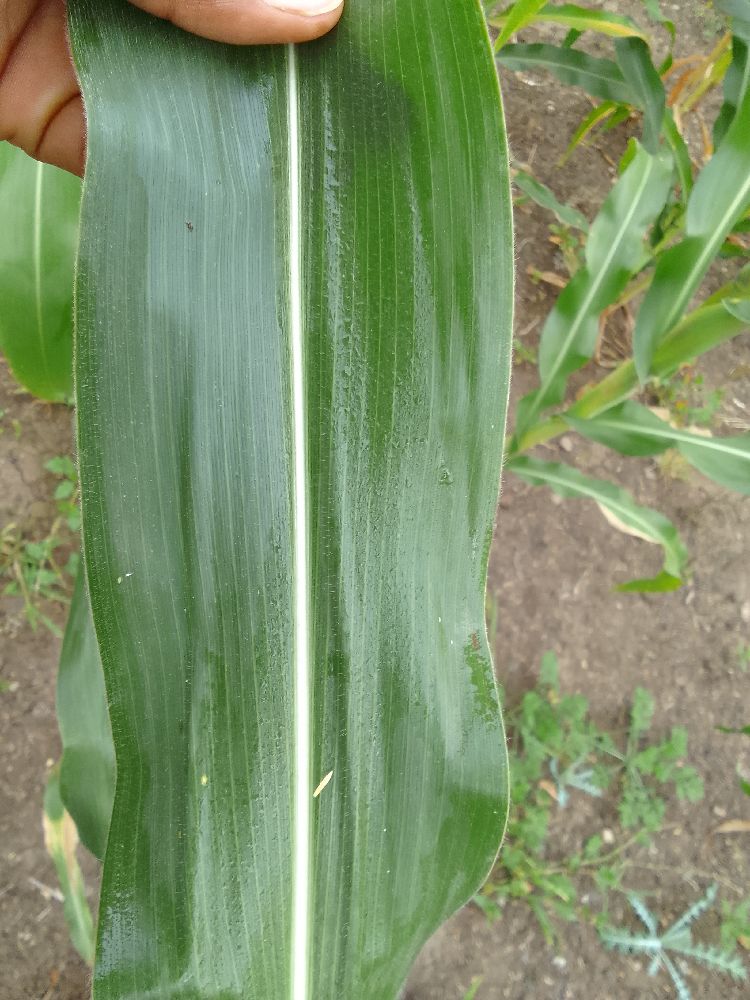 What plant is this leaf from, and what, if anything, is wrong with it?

maize, healthy
